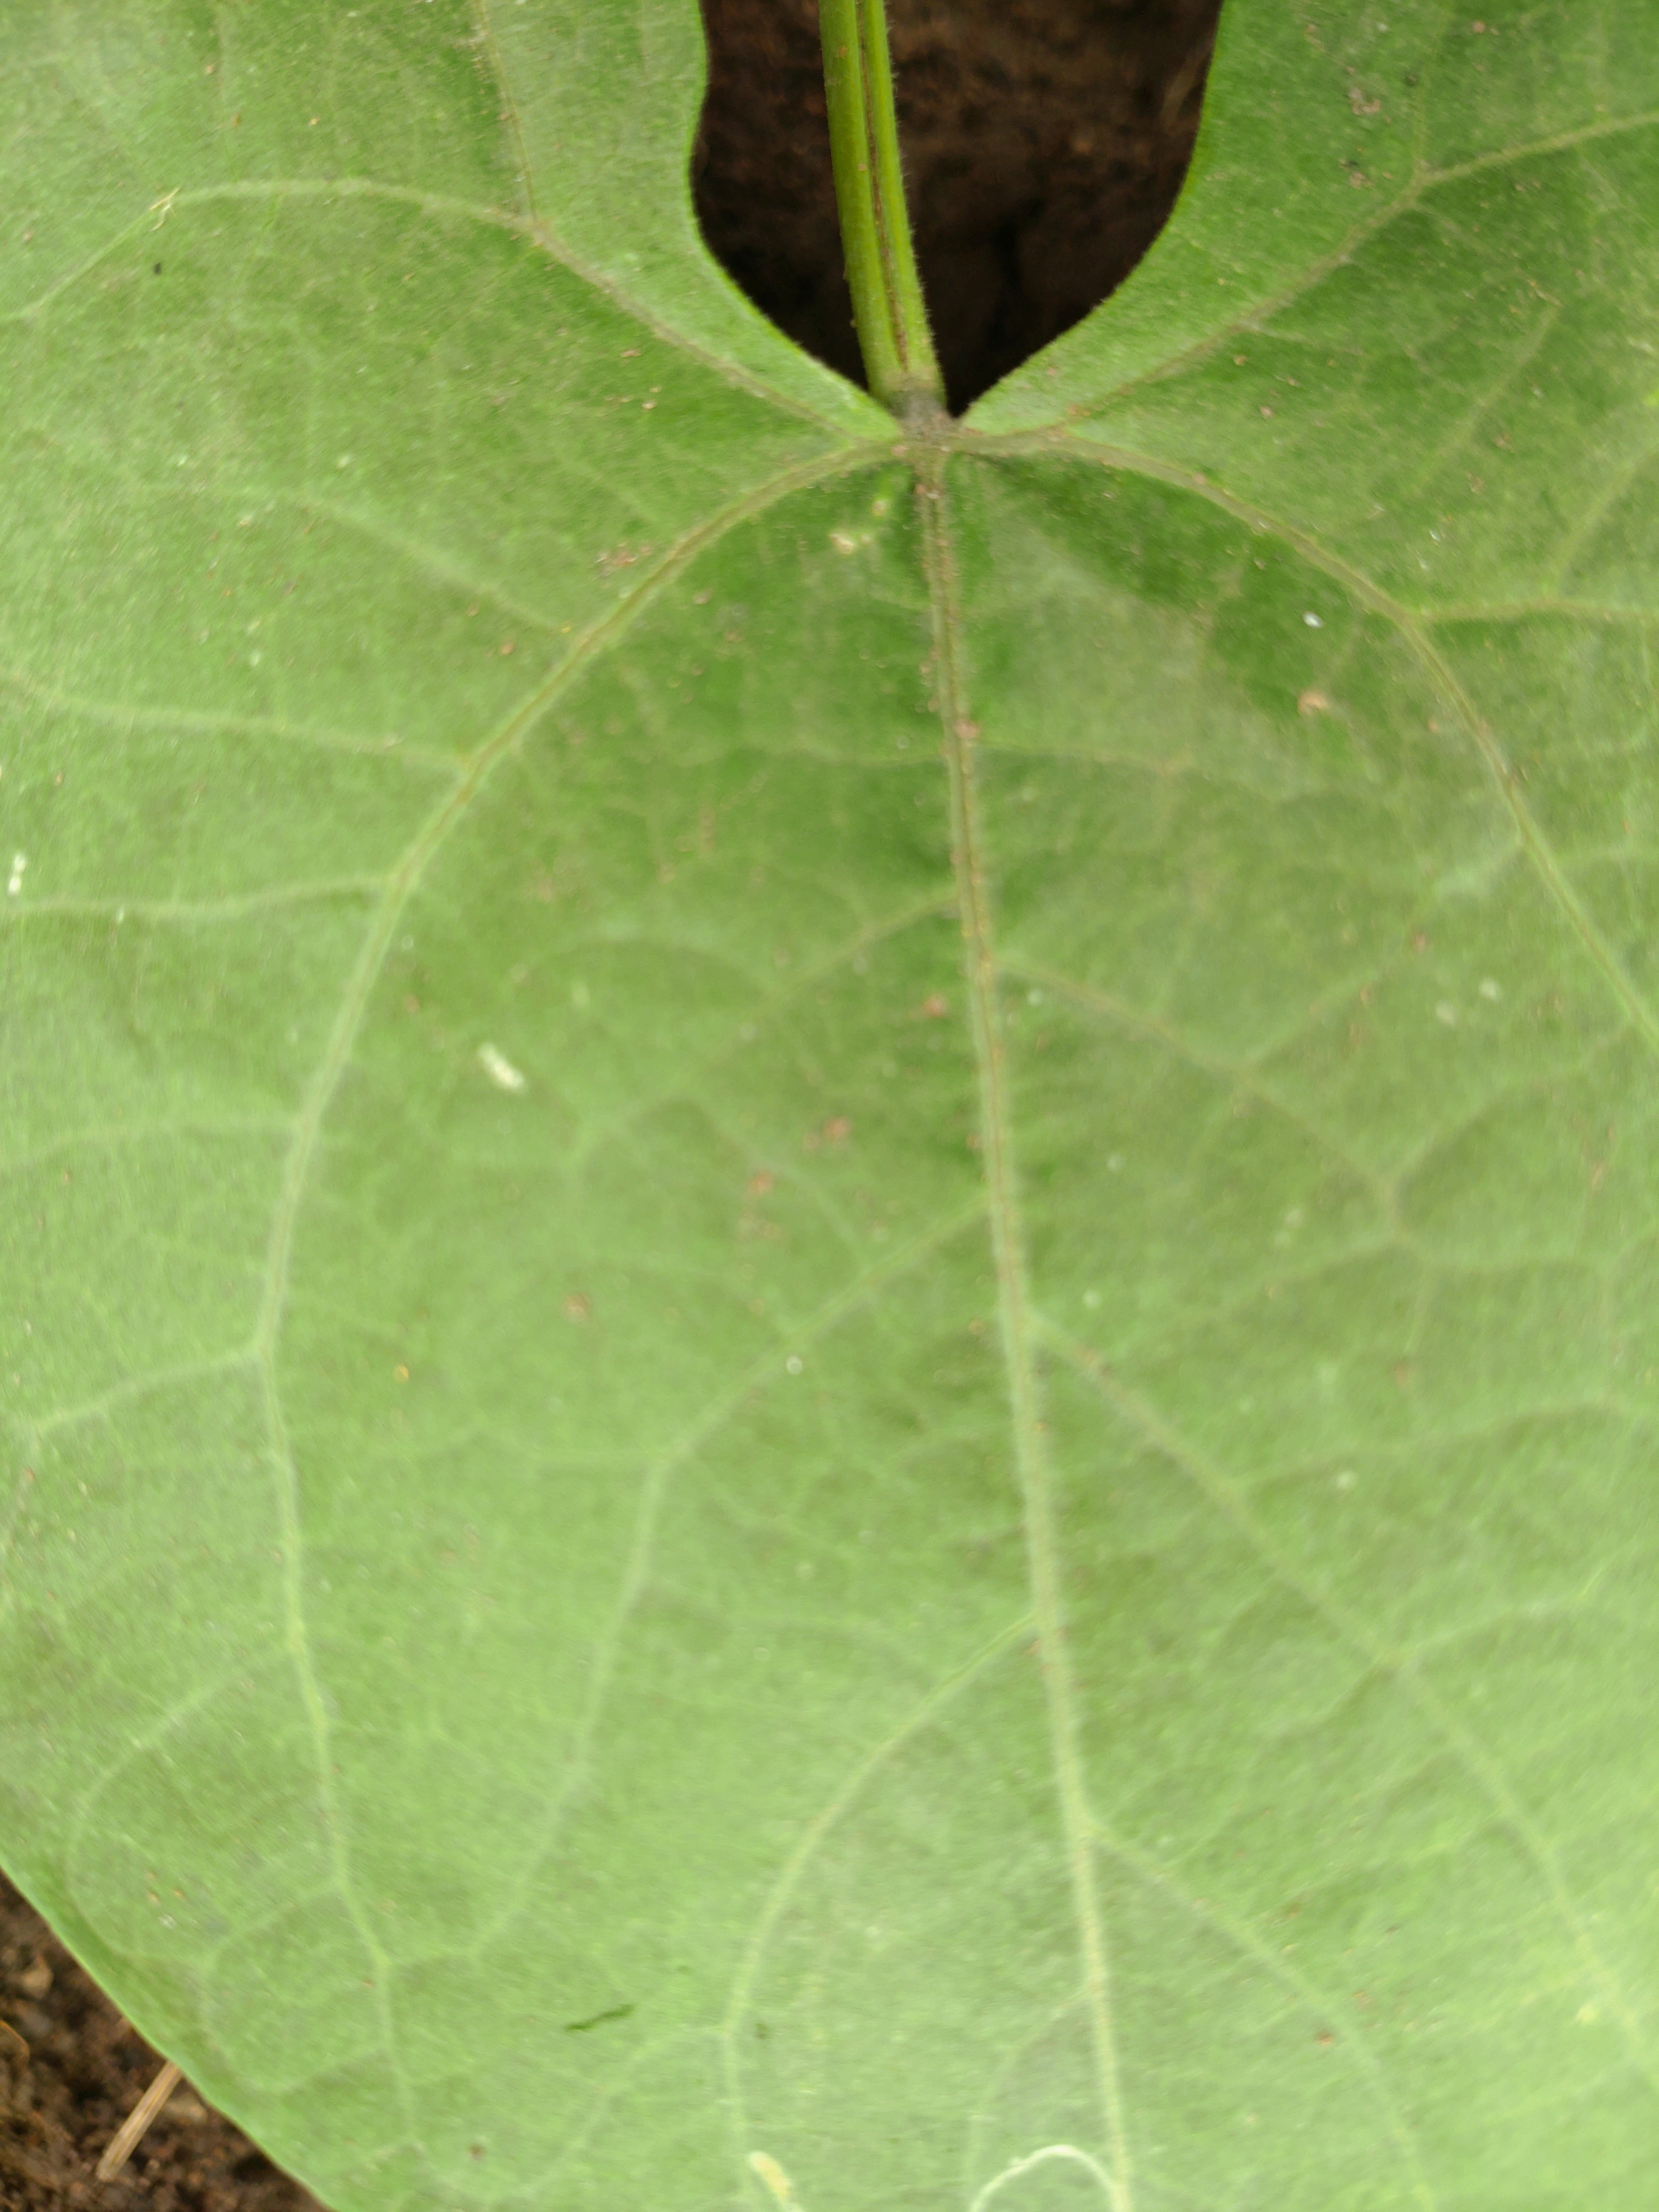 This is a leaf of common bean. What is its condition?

healthy
